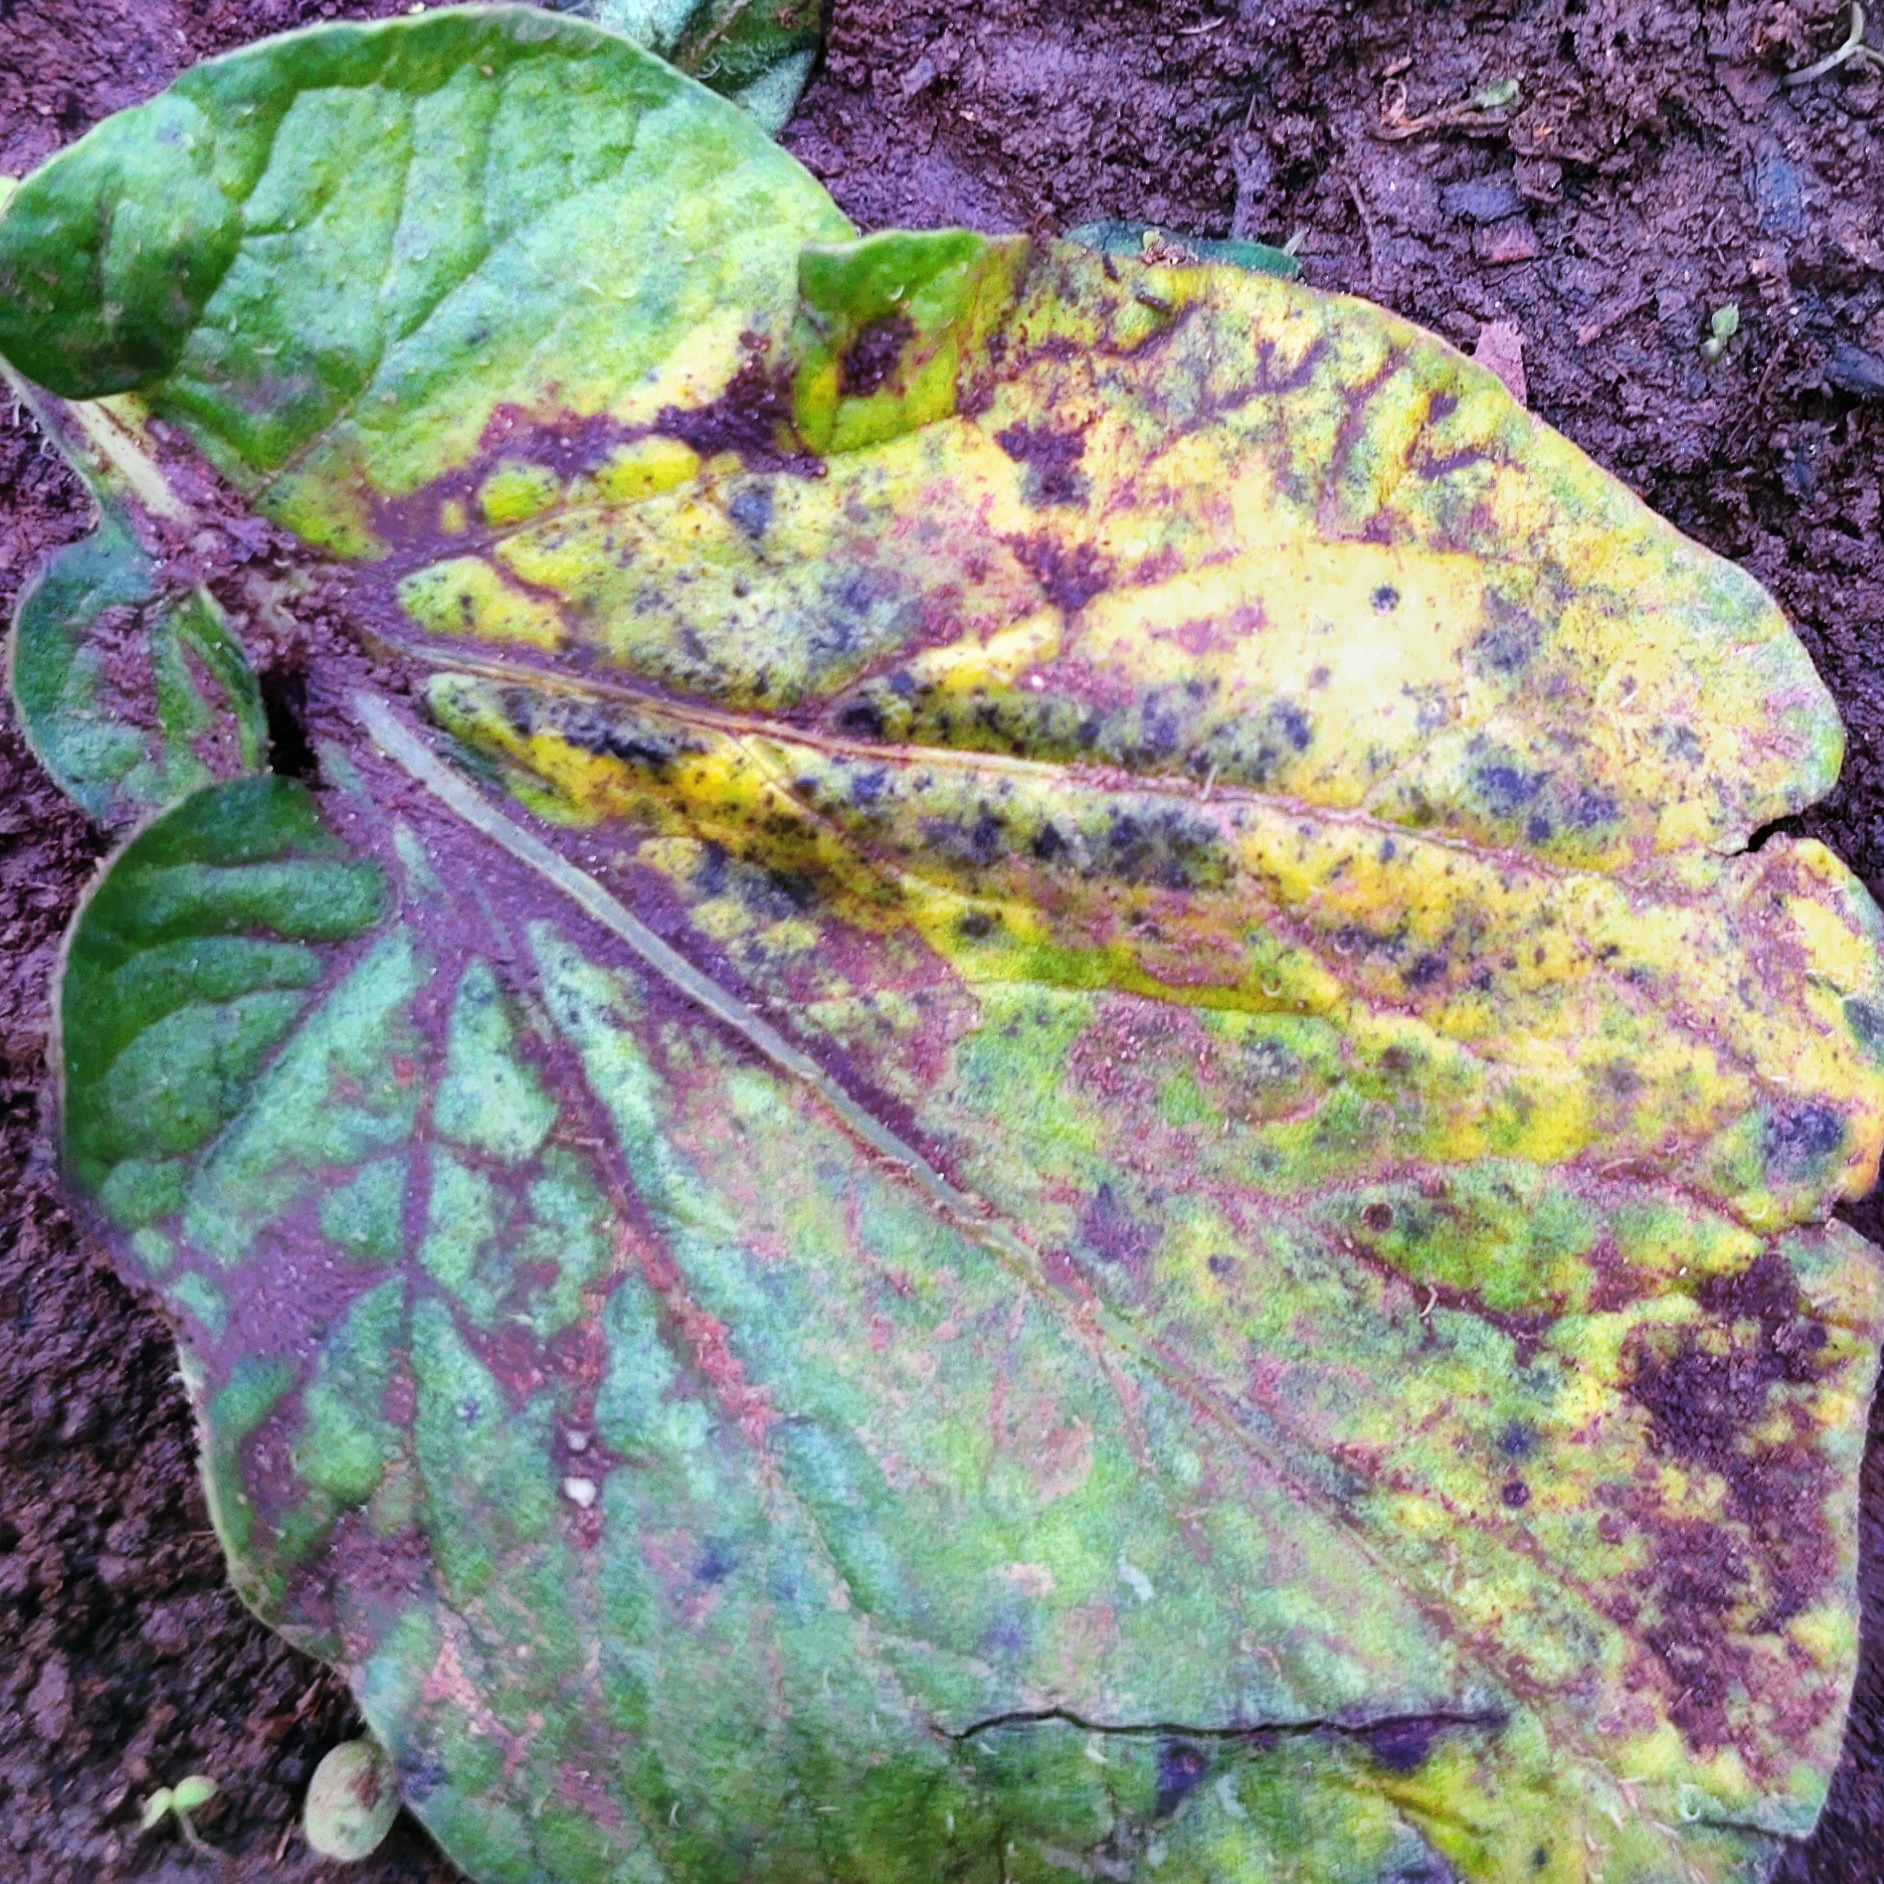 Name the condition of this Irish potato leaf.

late blight
